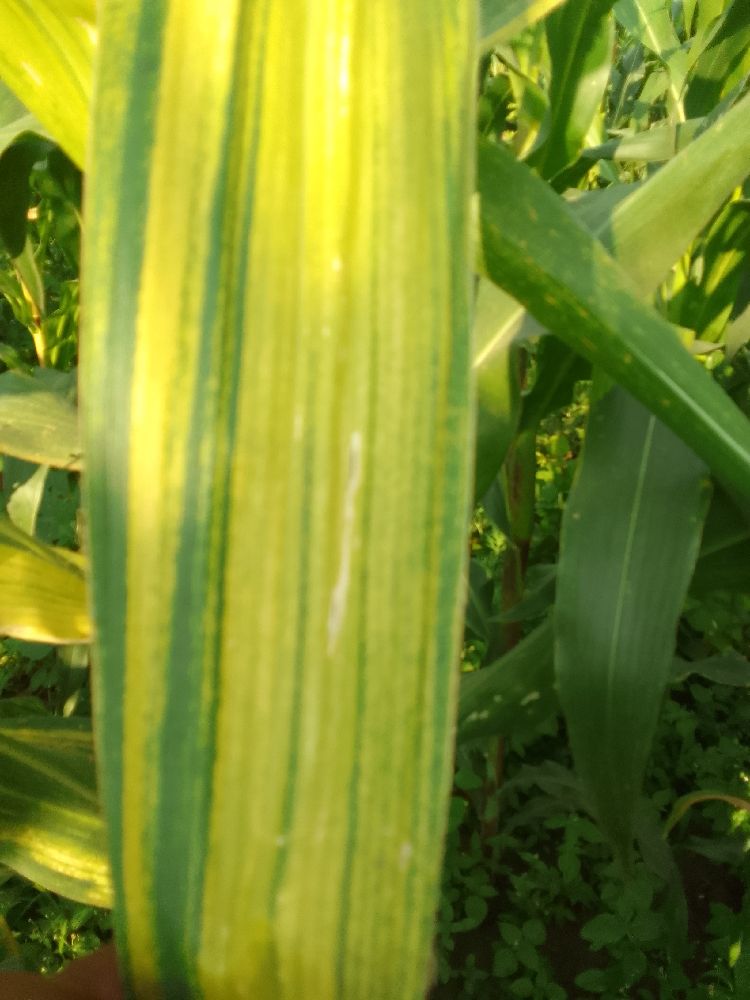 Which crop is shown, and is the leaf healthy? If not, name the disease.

maize, maize lethal necrosis
